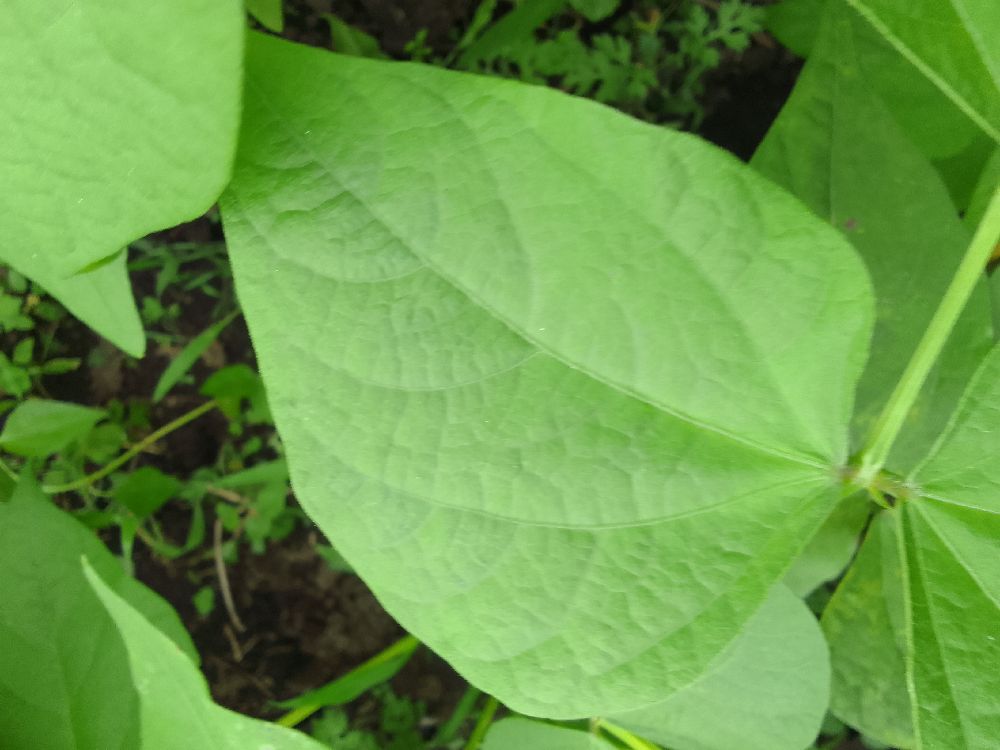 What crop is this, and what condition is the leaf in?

common bean, healthy
